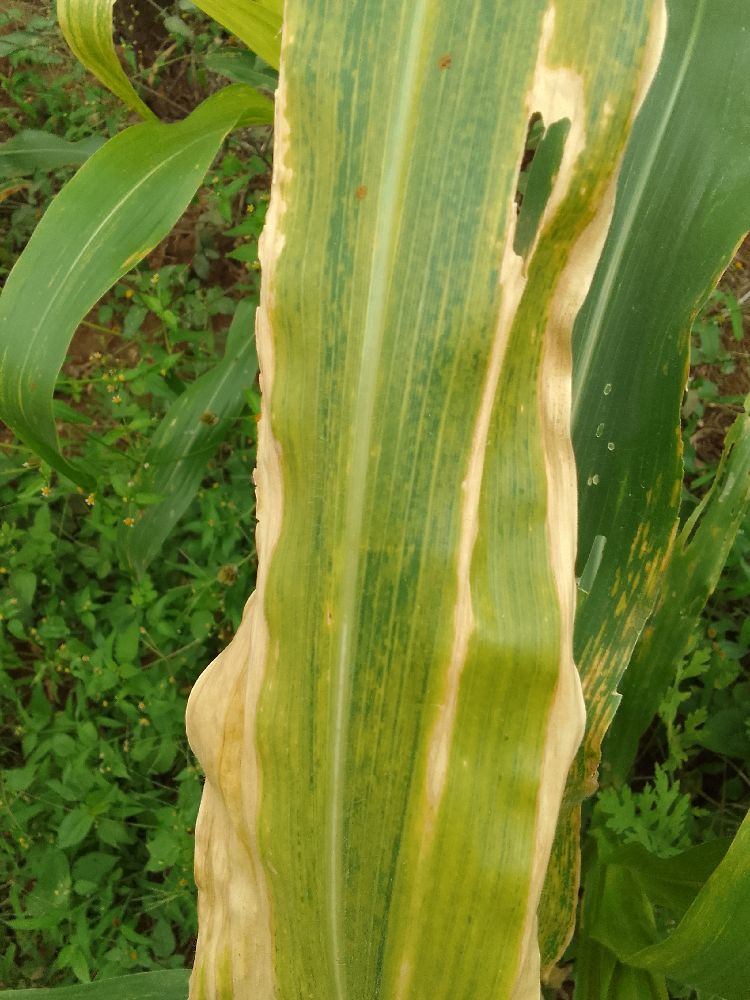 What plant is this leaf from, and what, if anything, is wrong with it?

maize, maize lethal necrosis
